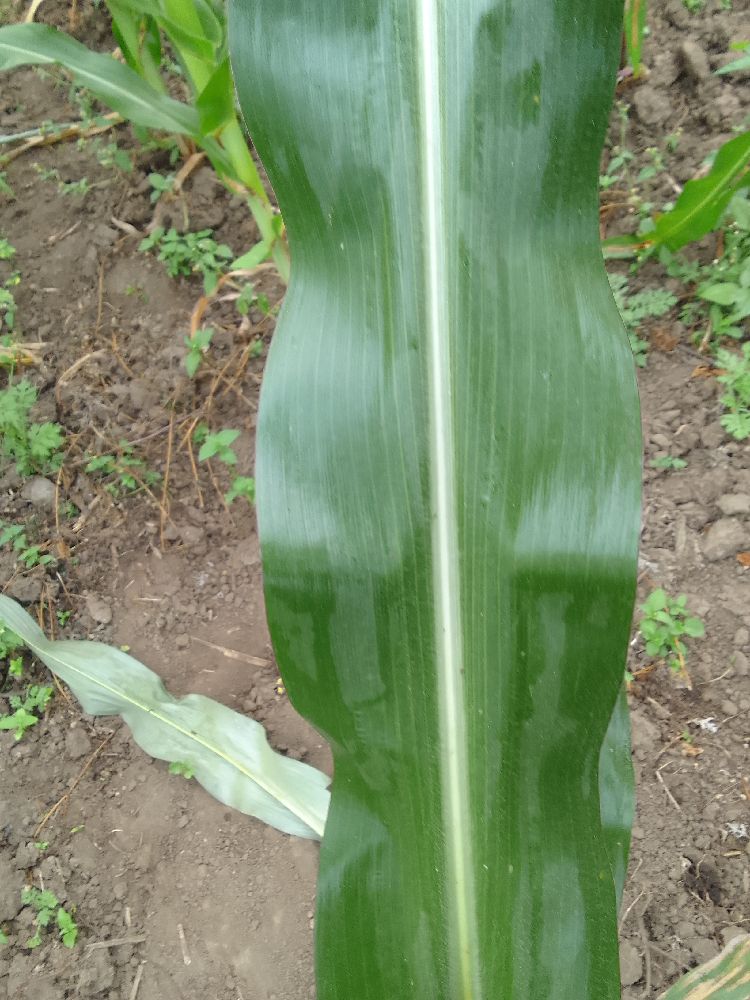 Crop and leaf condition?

maize, healthy
